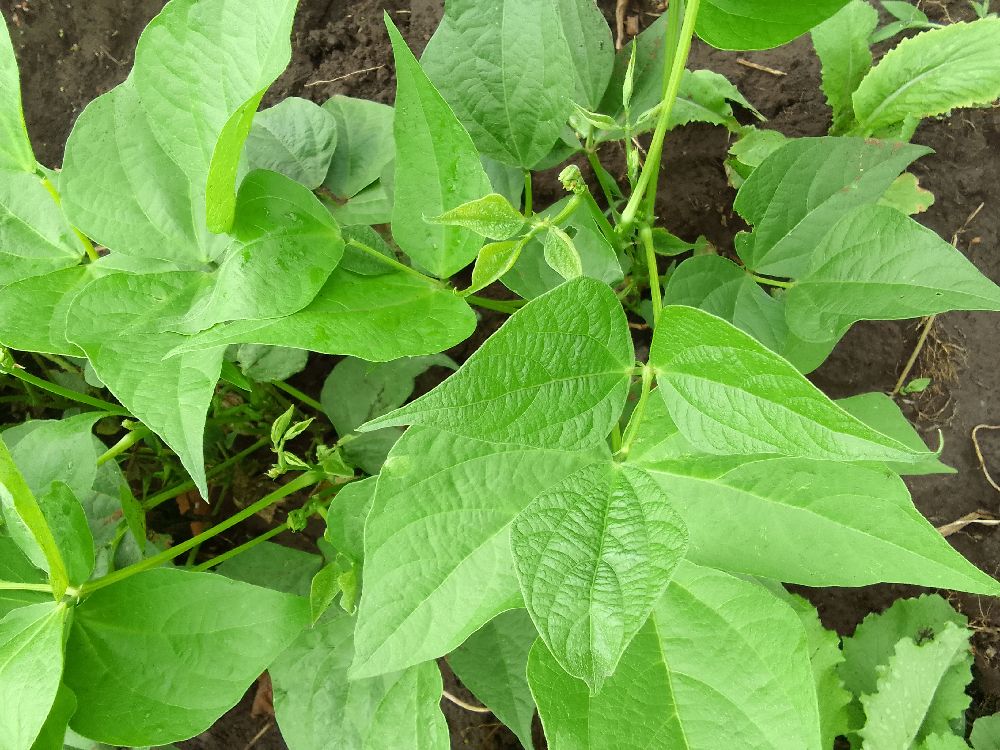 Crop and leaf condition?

common bean, healthy
